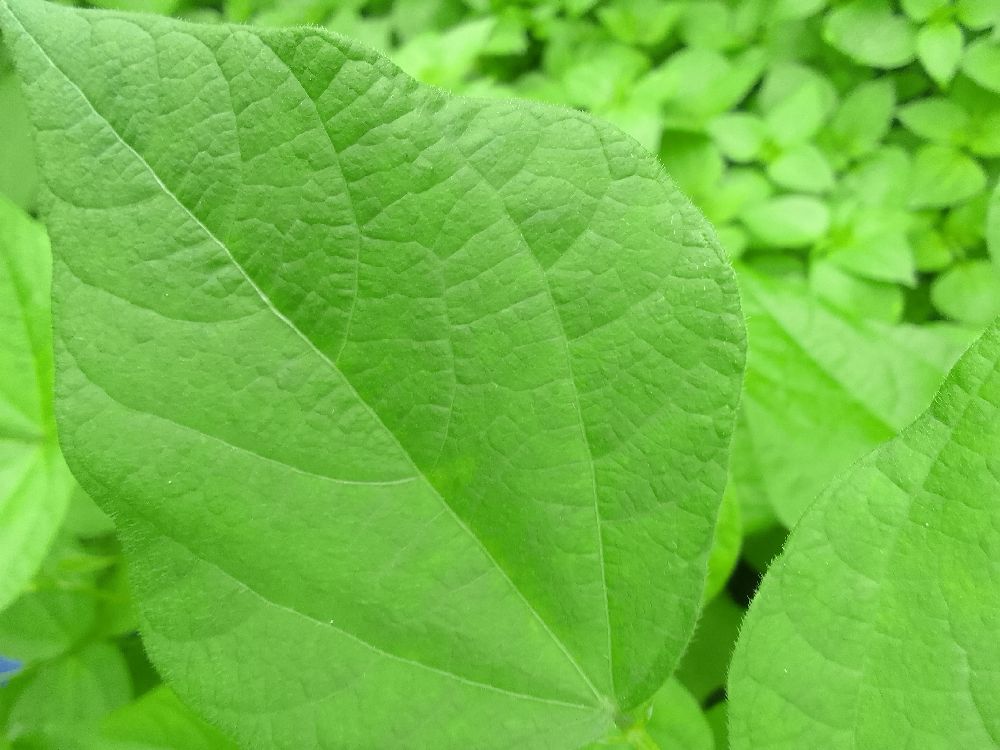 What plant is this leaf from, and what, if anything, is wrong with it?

common bean, healthy
